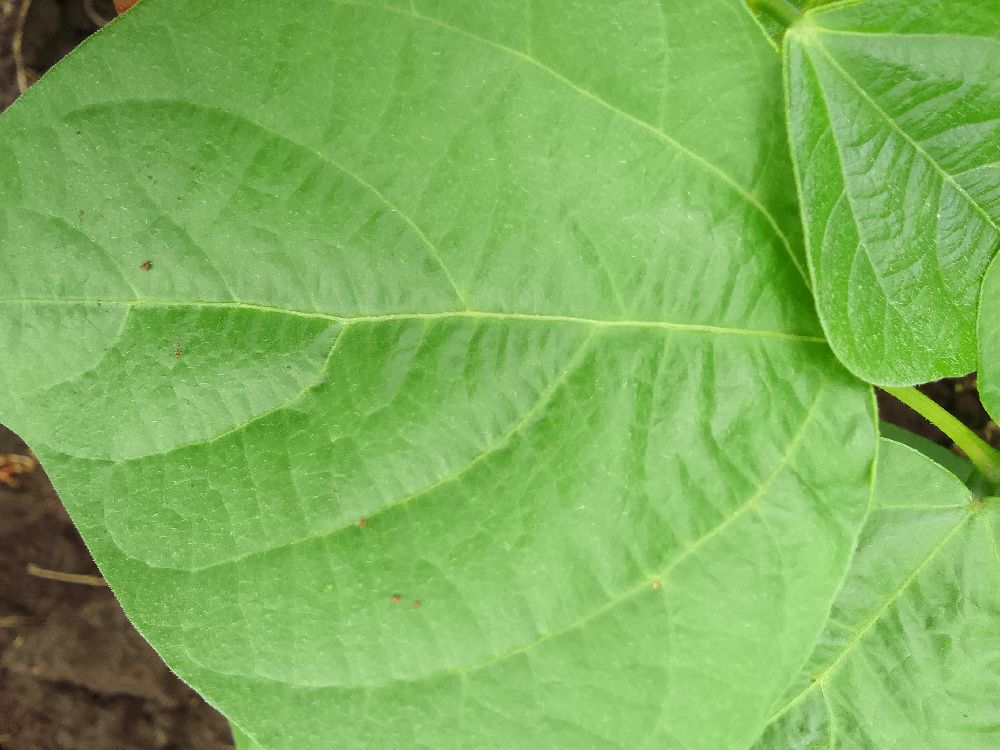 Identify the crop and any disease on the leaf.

common bean, healthy
